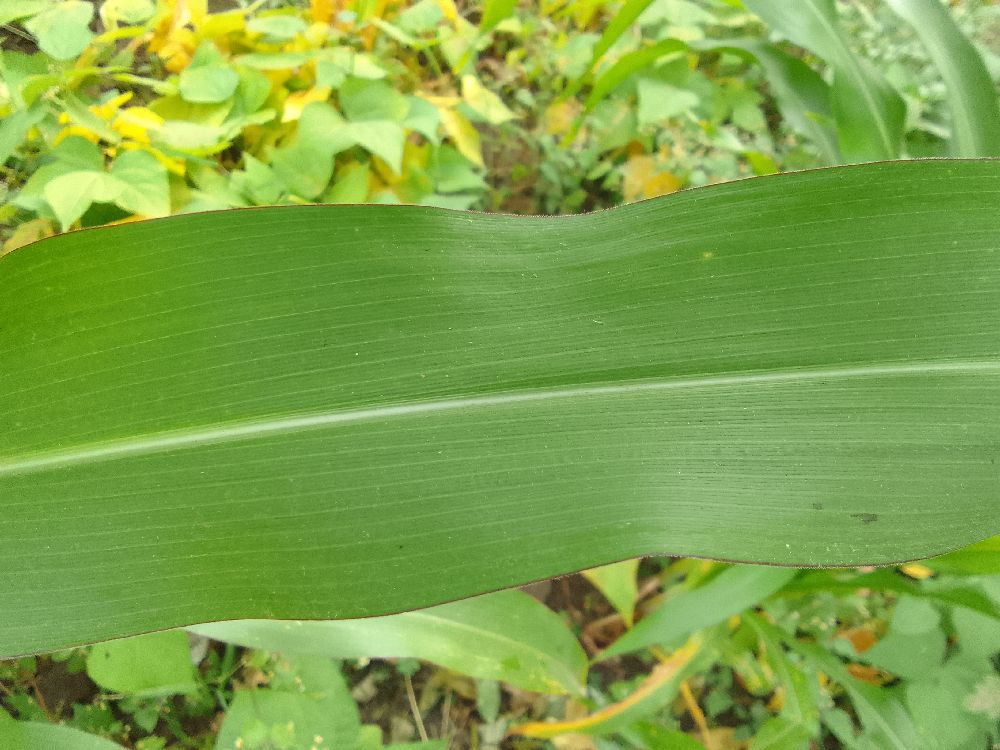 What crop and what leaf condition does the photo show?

maize, healthy
